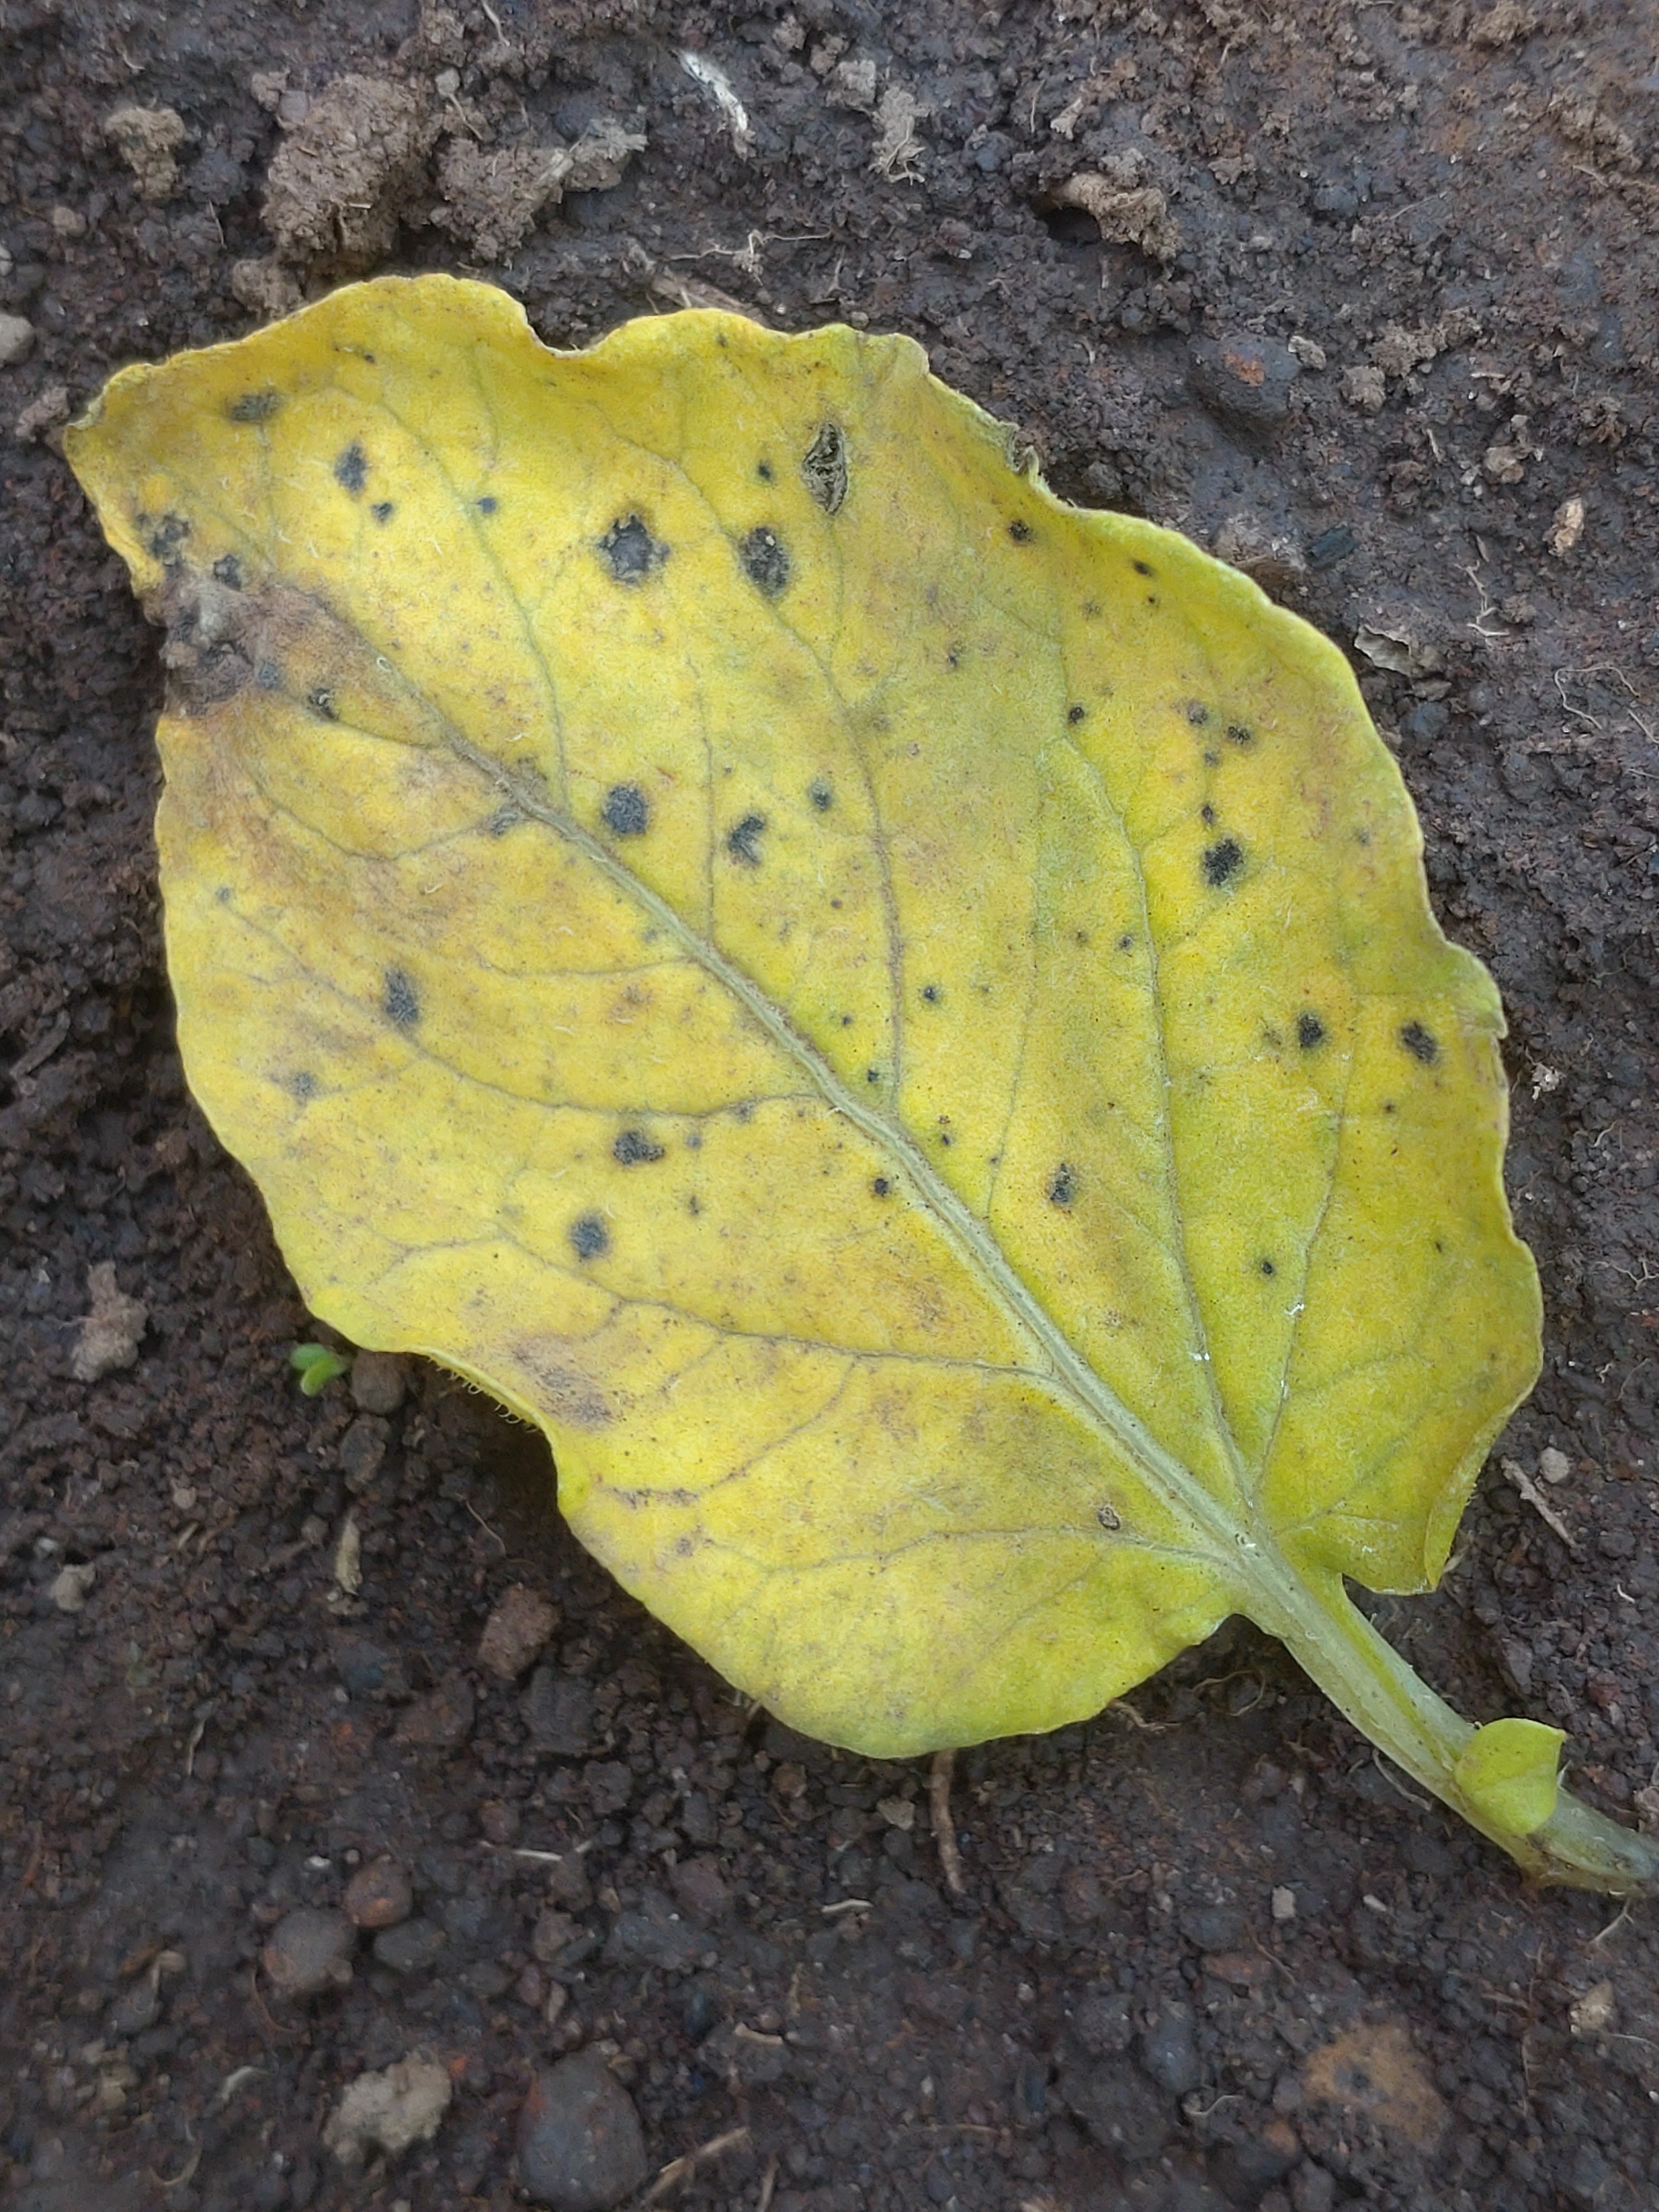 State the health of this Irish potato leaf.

late blight
